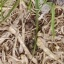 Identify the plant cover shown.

grass
